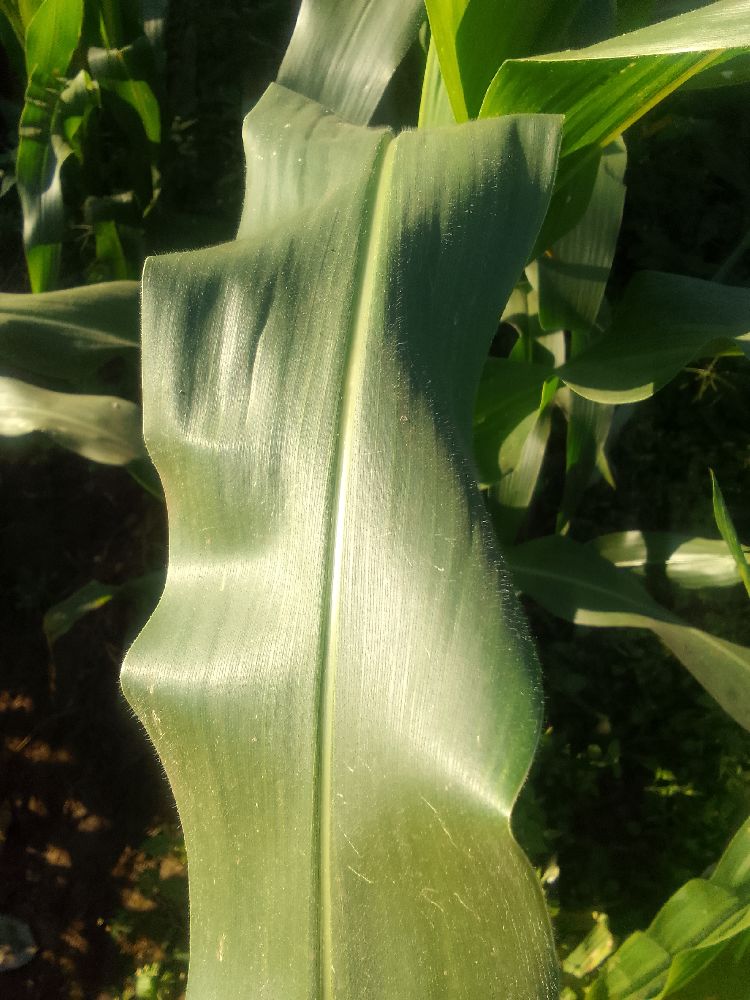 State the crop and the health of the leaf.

maize, healthy
